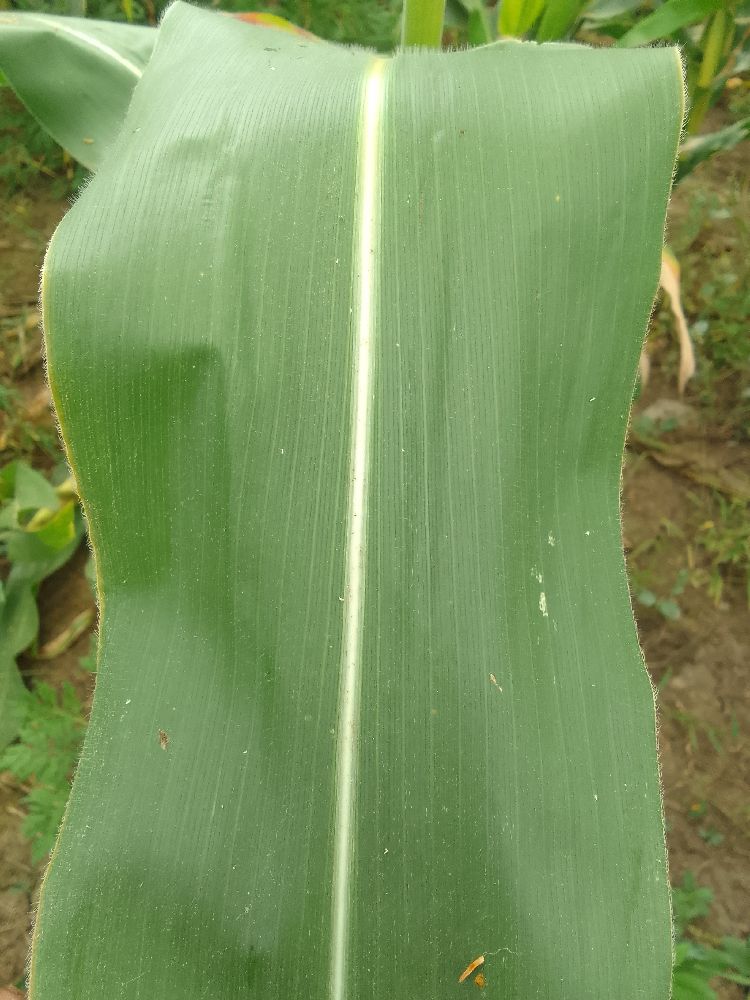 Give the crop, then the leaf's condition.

maize, healthy
